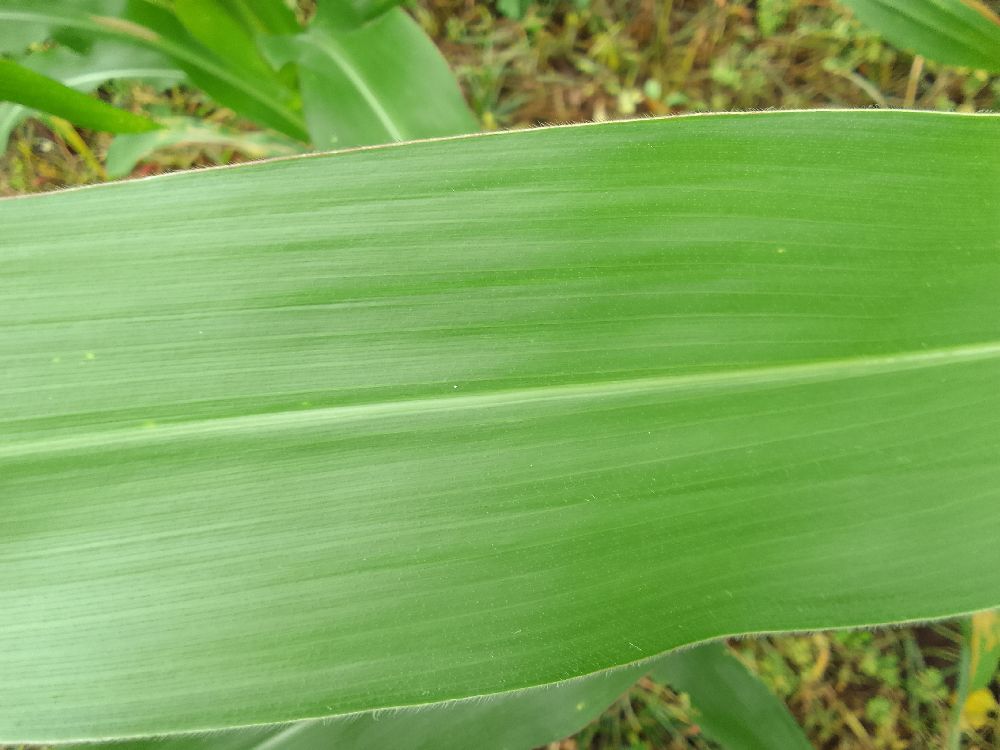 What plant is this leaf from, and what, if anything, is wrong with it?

maize, healthy
